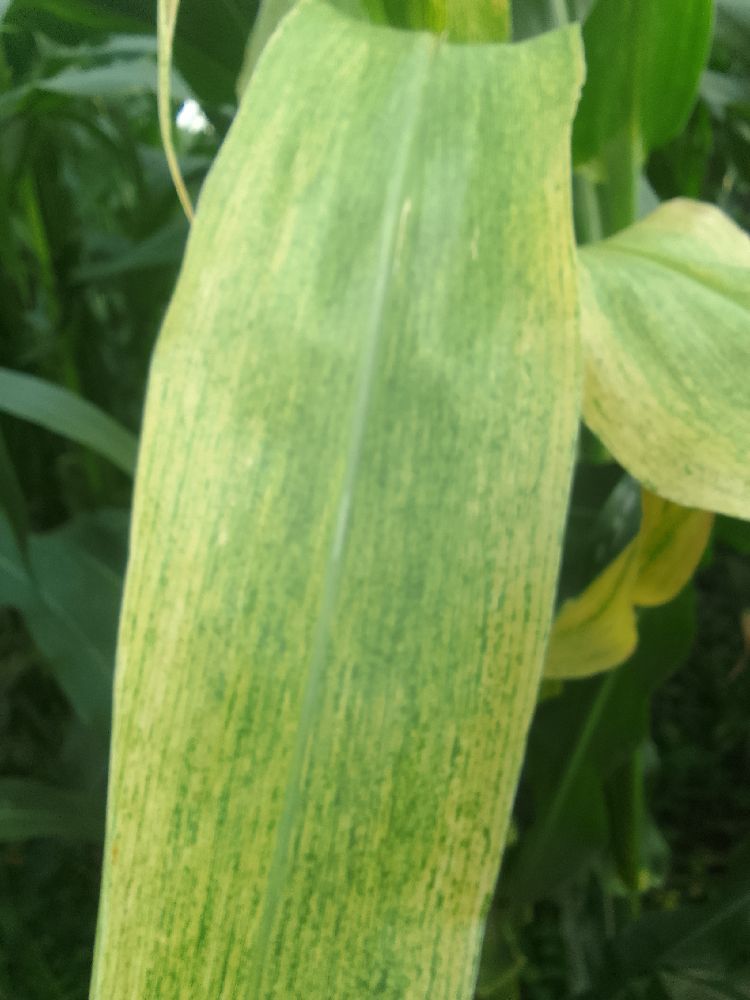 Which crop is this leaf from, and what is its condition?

maize, maize lethal necrosis
